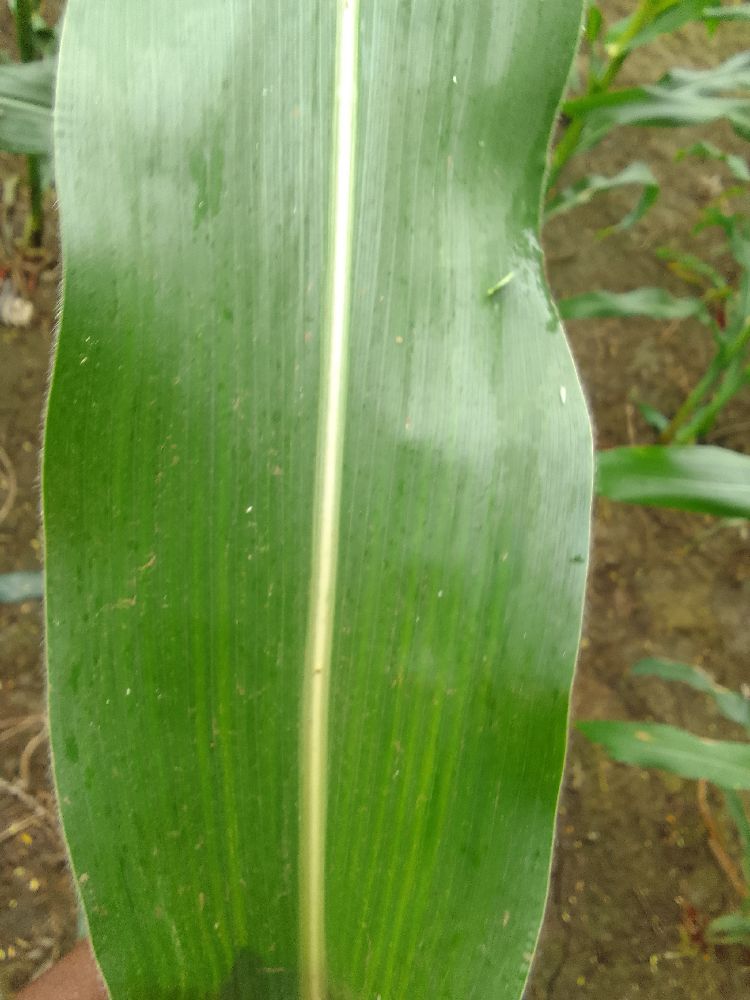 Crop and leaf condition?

maize, healthy
